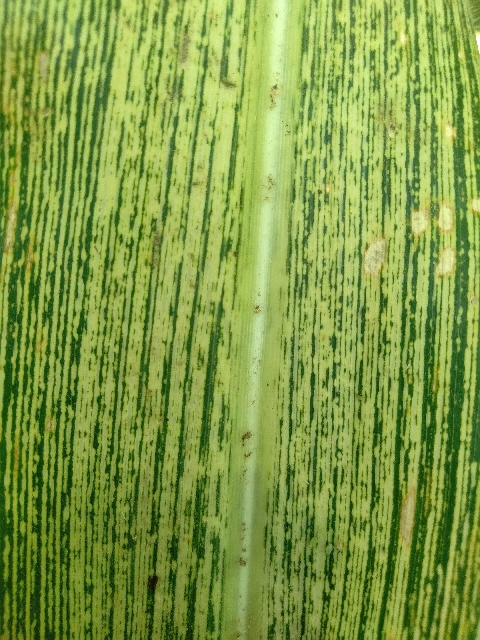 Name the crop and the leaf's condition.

maize, maize streak virus
